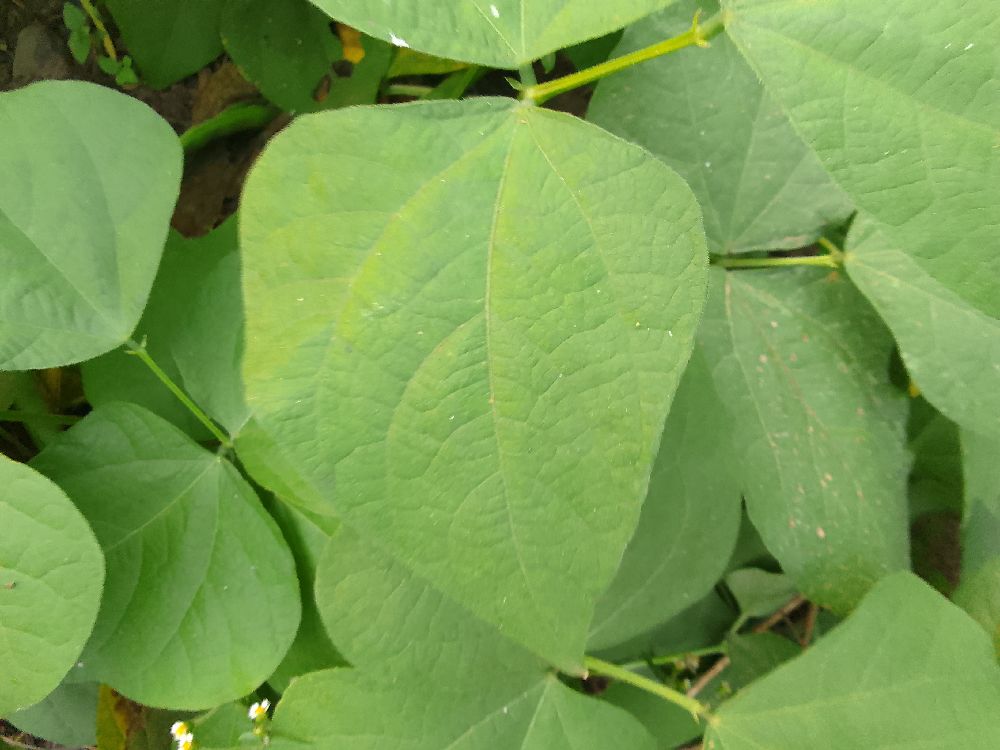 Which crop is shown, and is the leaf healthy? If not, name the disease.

common bean, healthy
